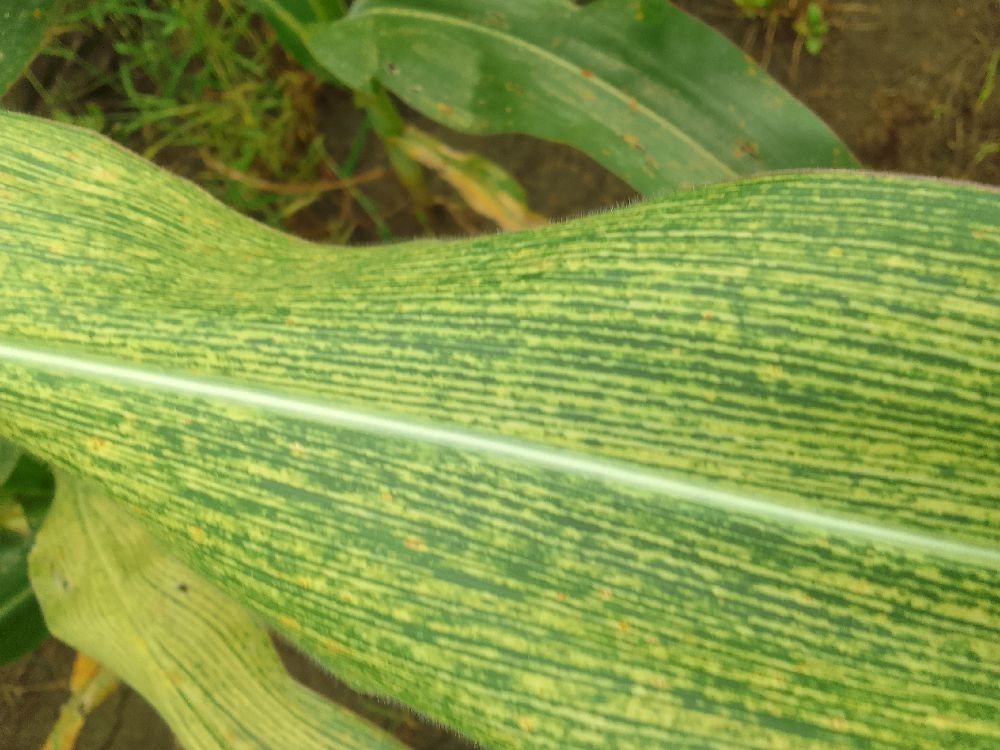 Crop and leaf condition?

maize, maize streak virus
